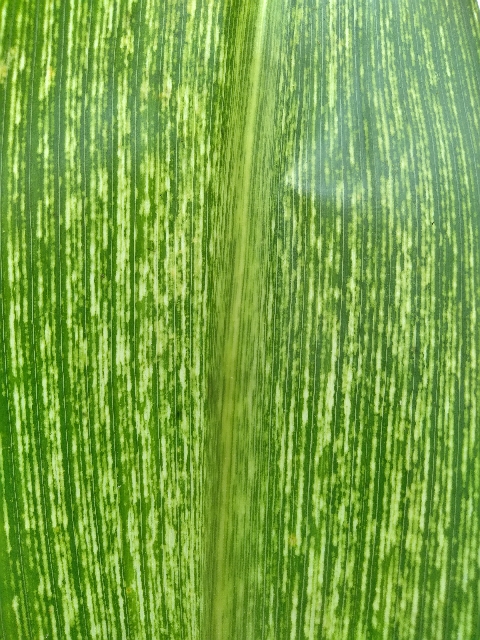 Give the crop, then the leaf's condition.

maize, maize streak virus
